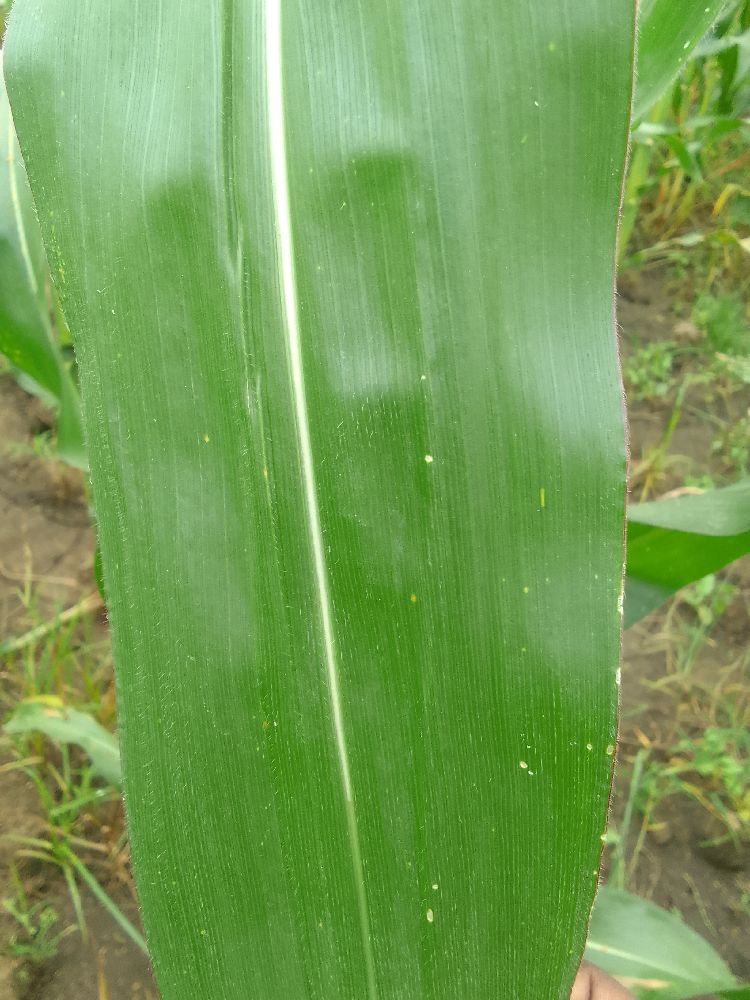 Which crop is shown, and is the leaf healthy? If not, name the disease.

maize, healthy
